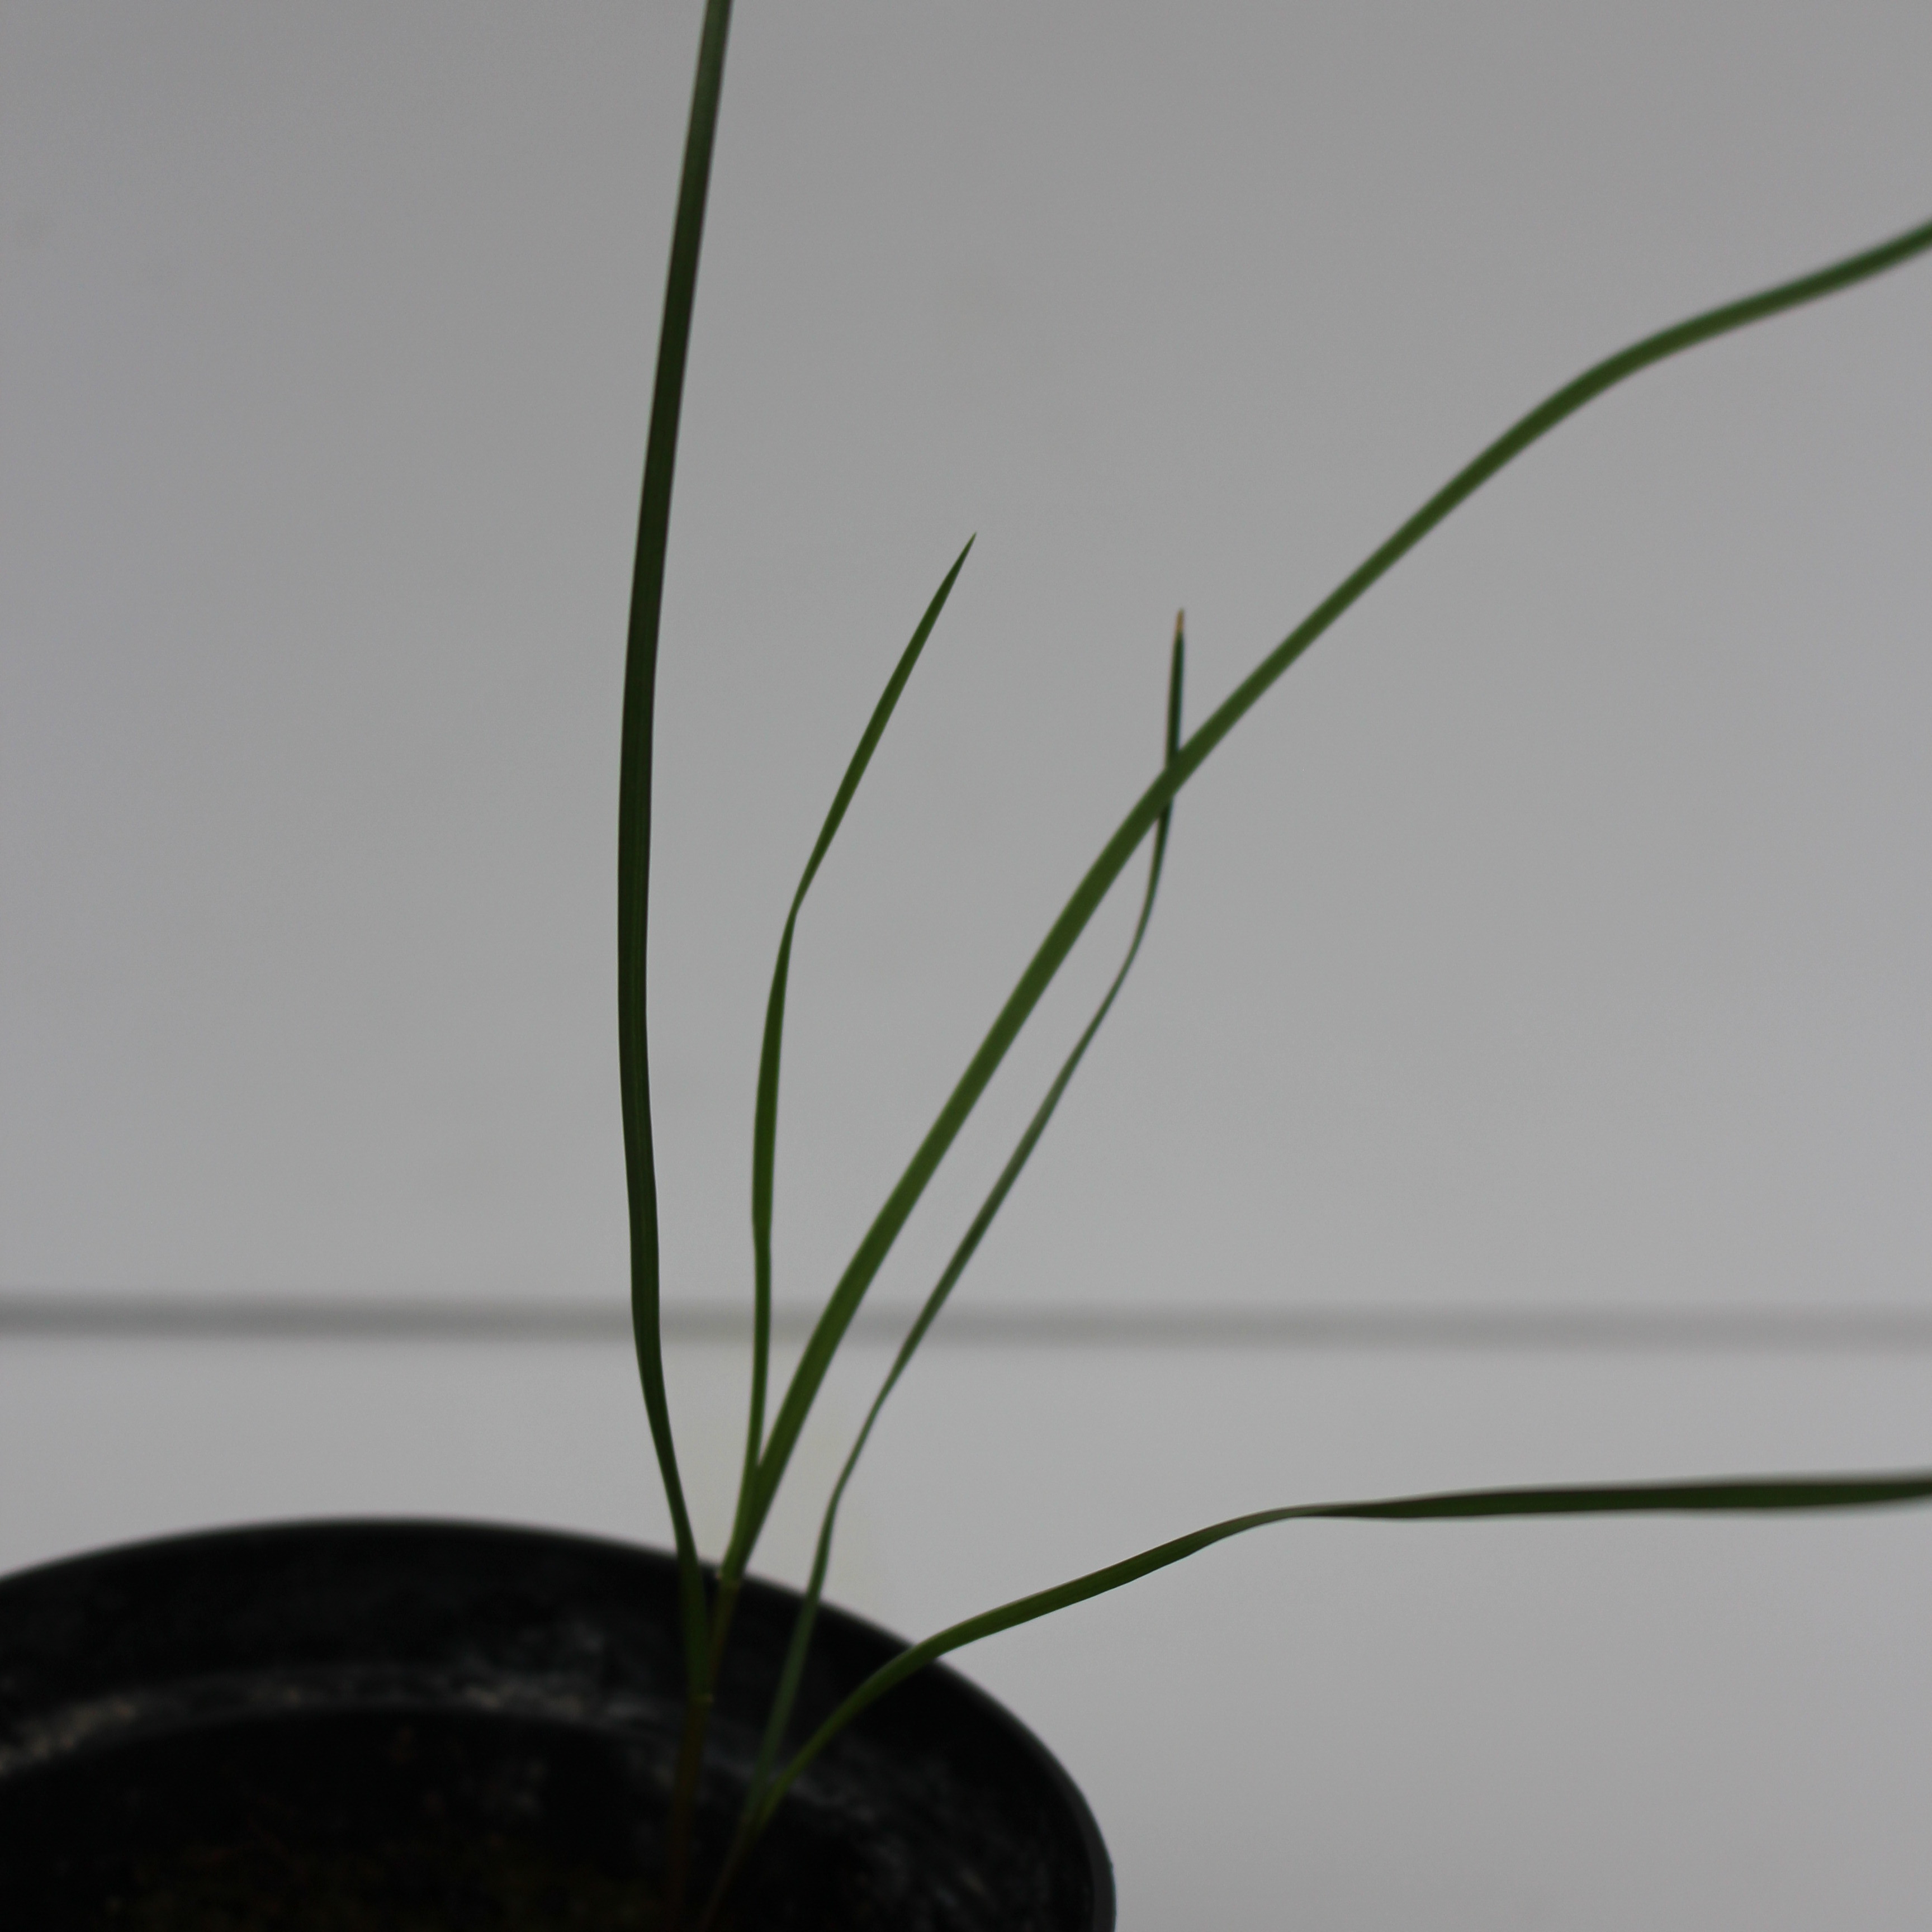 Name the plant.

Lolium multiflorum
